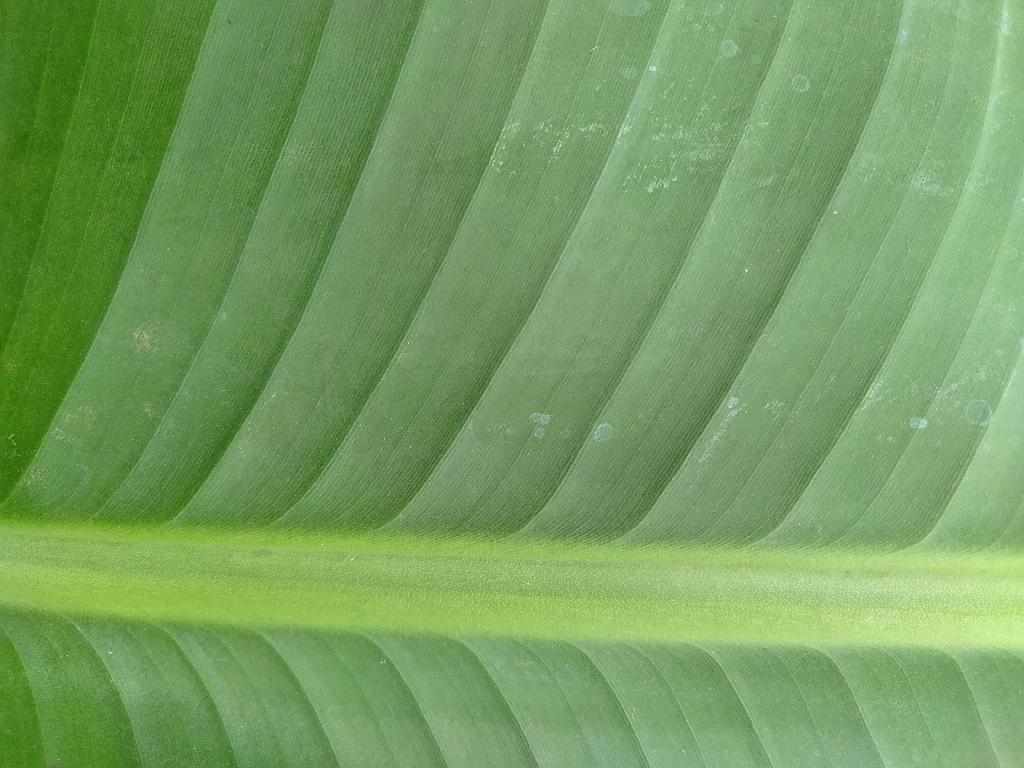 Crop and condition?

banana, healthy
